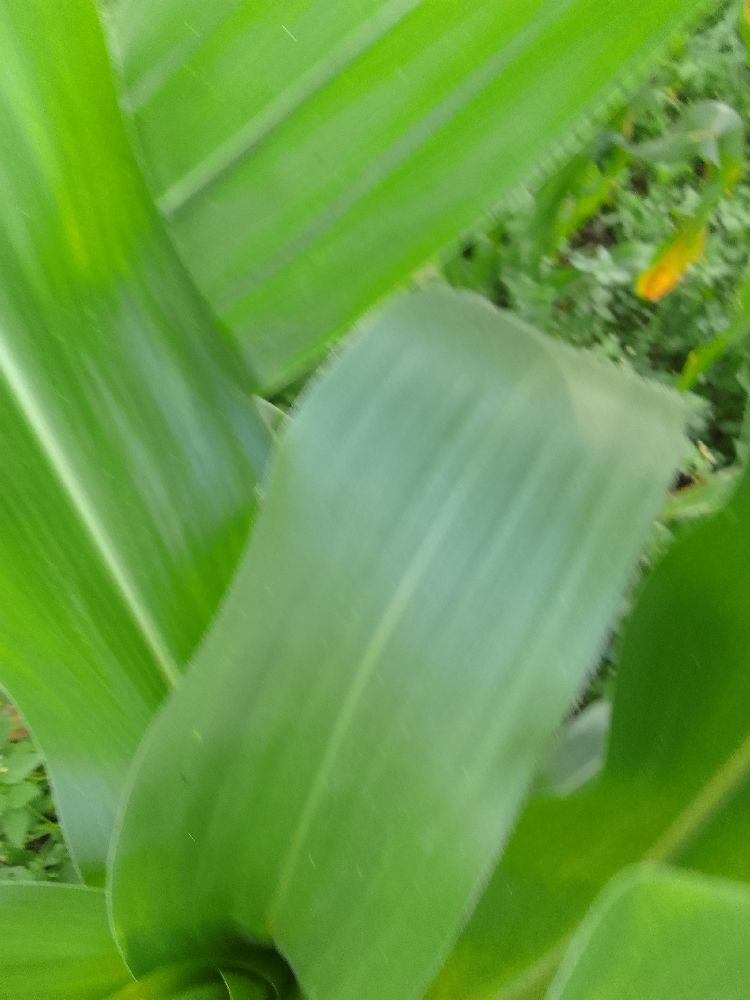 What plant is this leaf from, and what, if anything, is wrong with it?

maize, healthy
